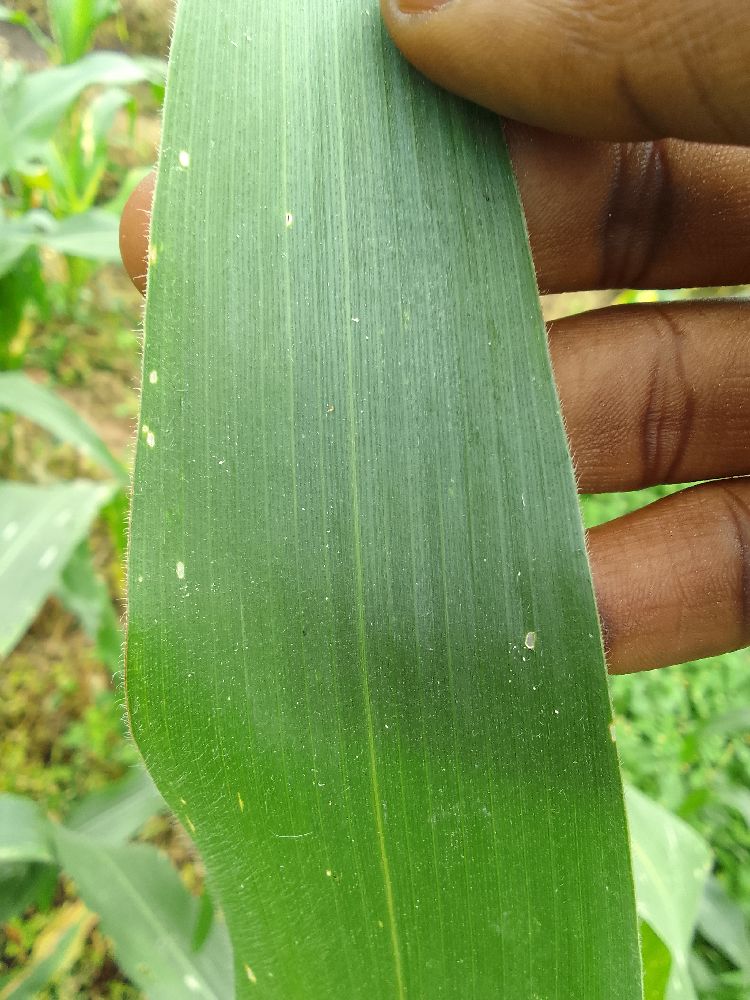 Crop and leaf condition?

maize, healthy
